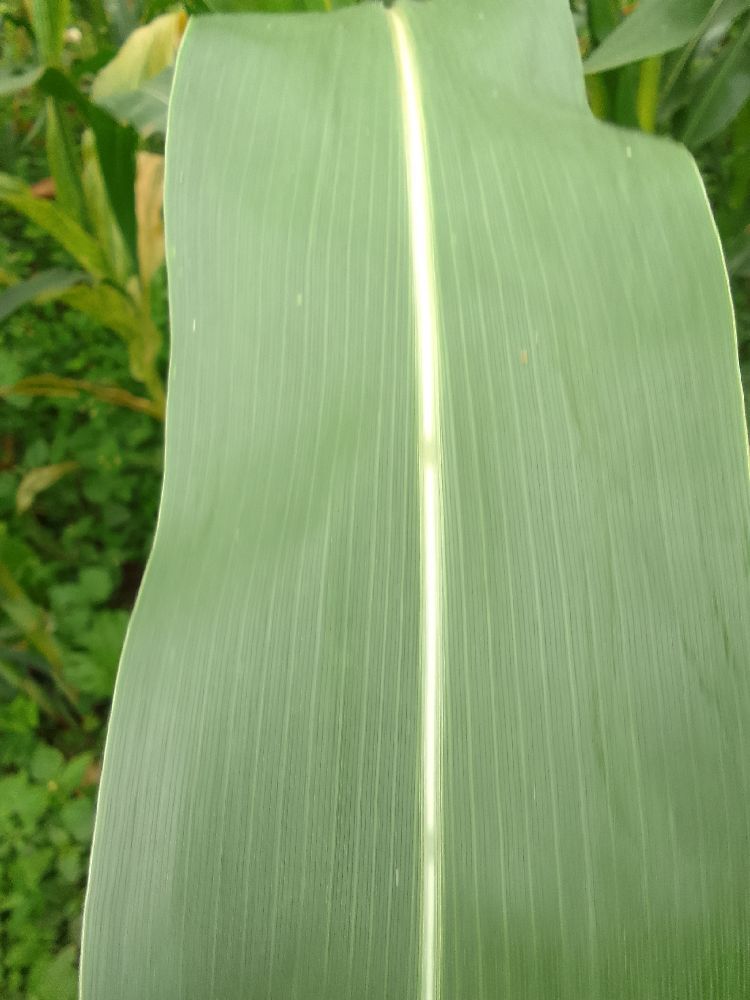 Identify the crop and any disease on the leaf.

maize, healthy
